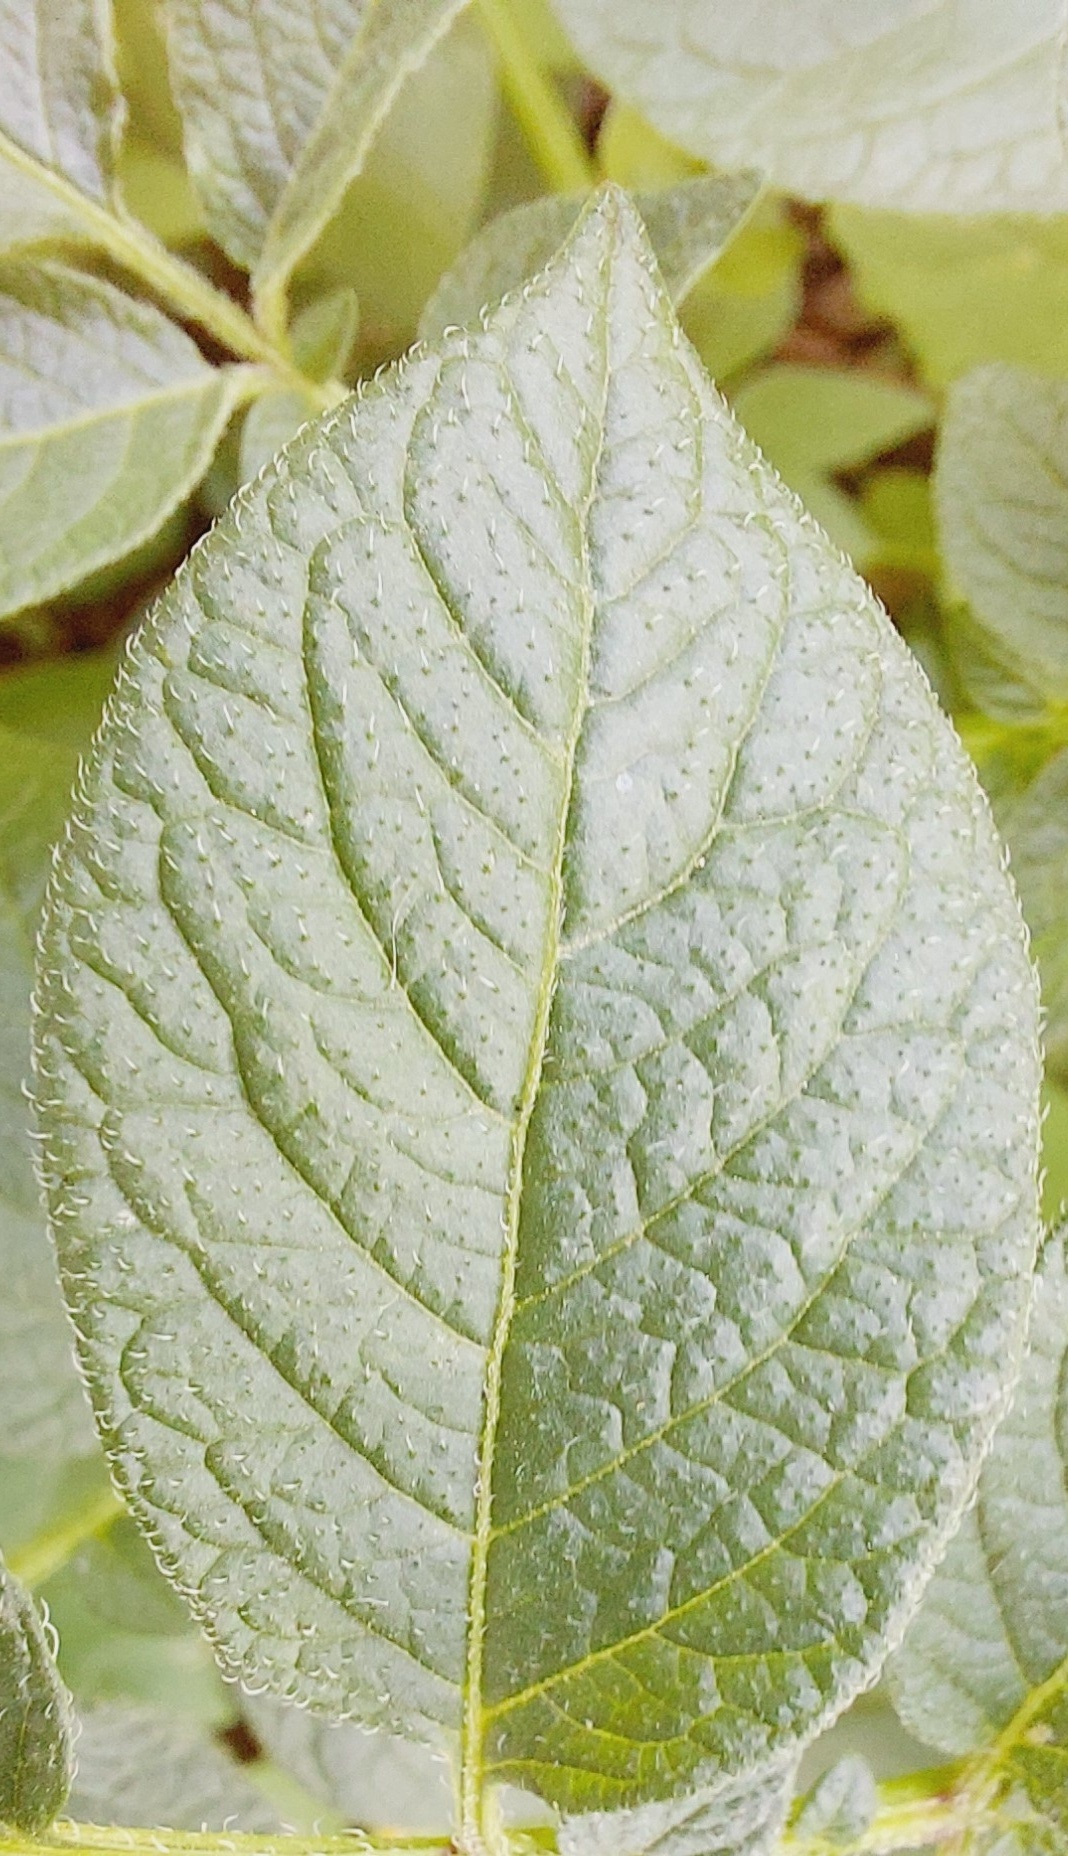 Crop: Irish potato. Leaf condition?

healthy
